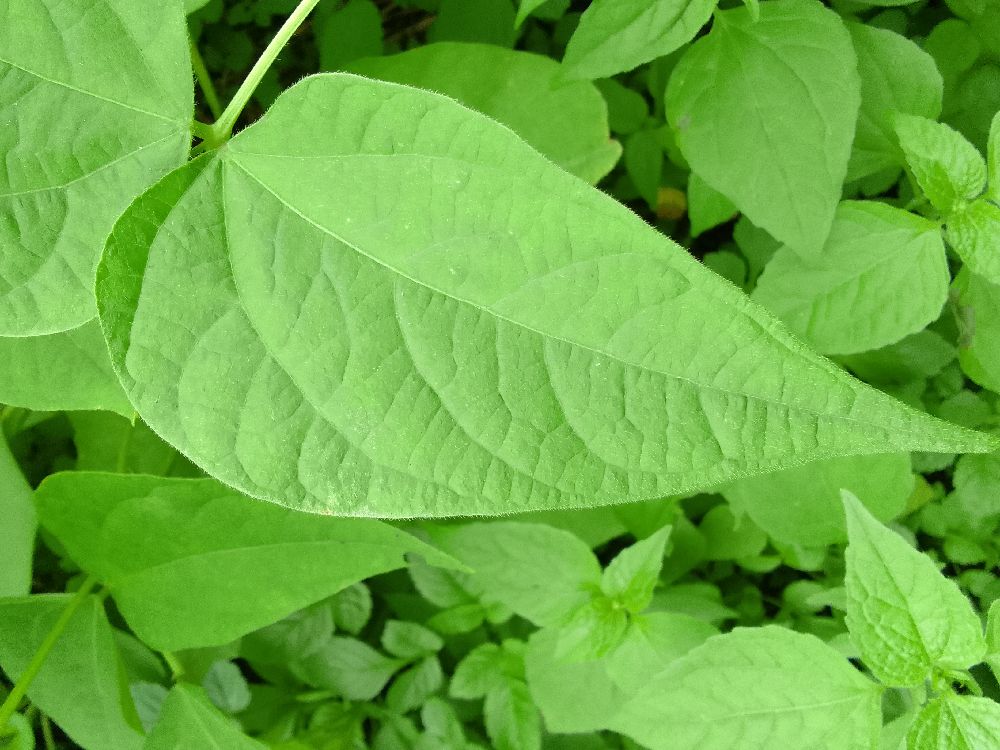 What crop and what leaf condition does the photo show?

common bean, healthy
